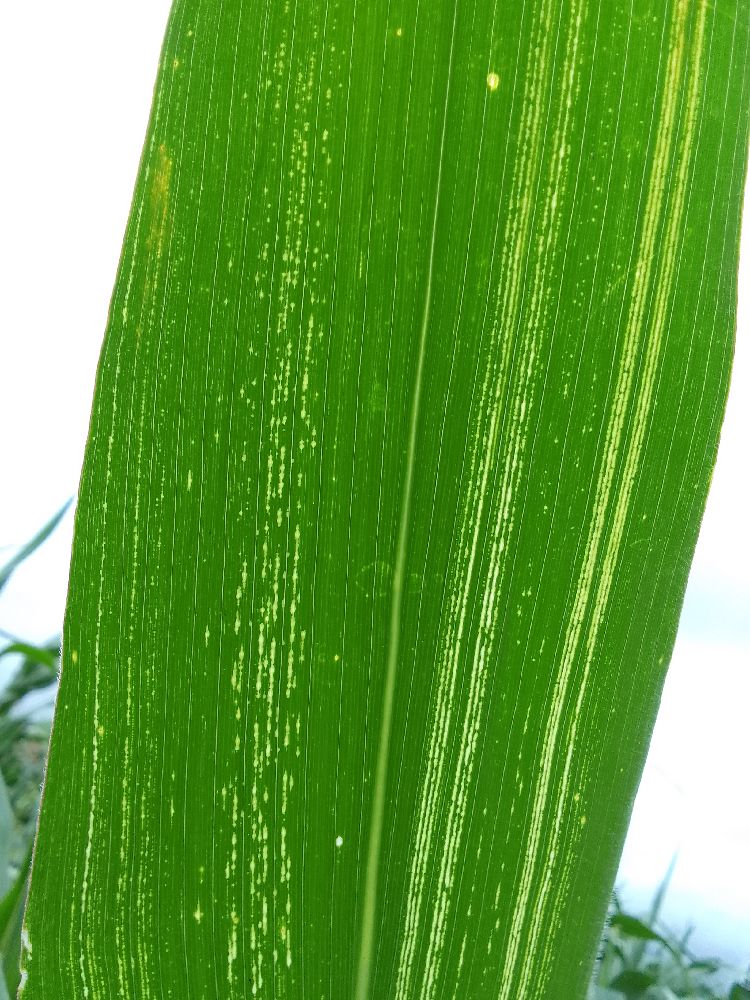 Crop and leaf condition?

maize, maize streak virus
